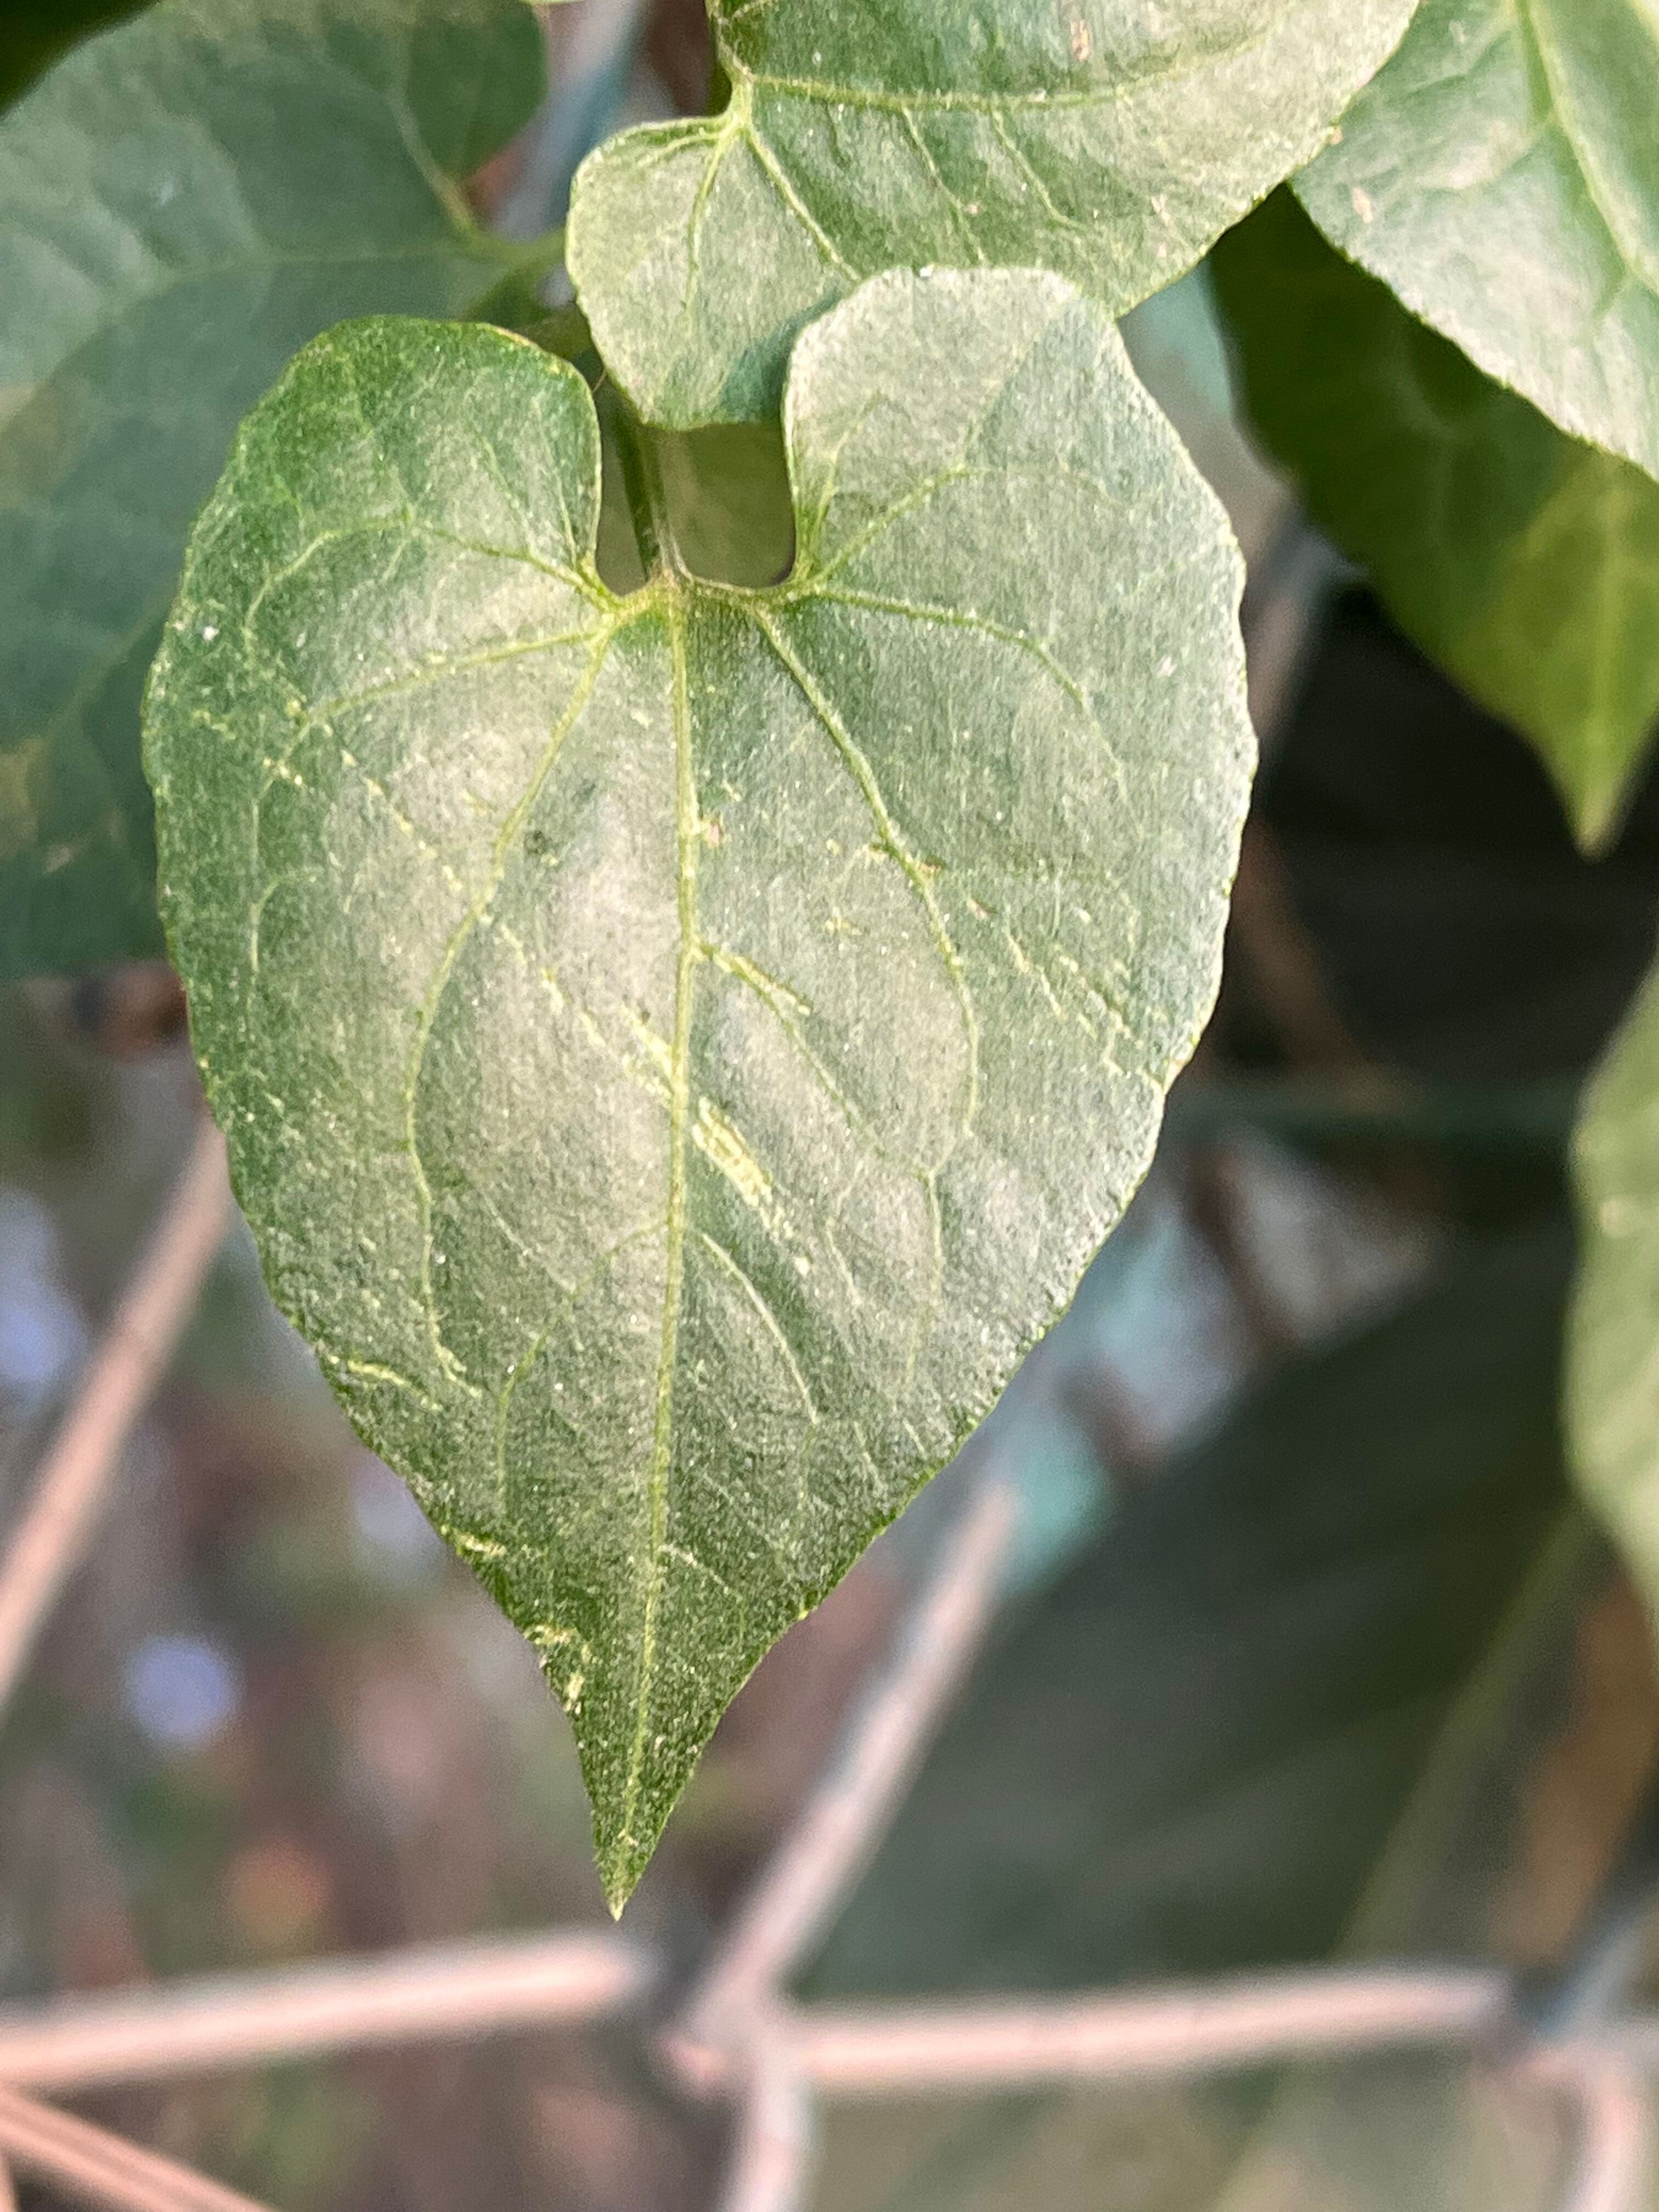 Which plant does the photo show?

bitter vine
